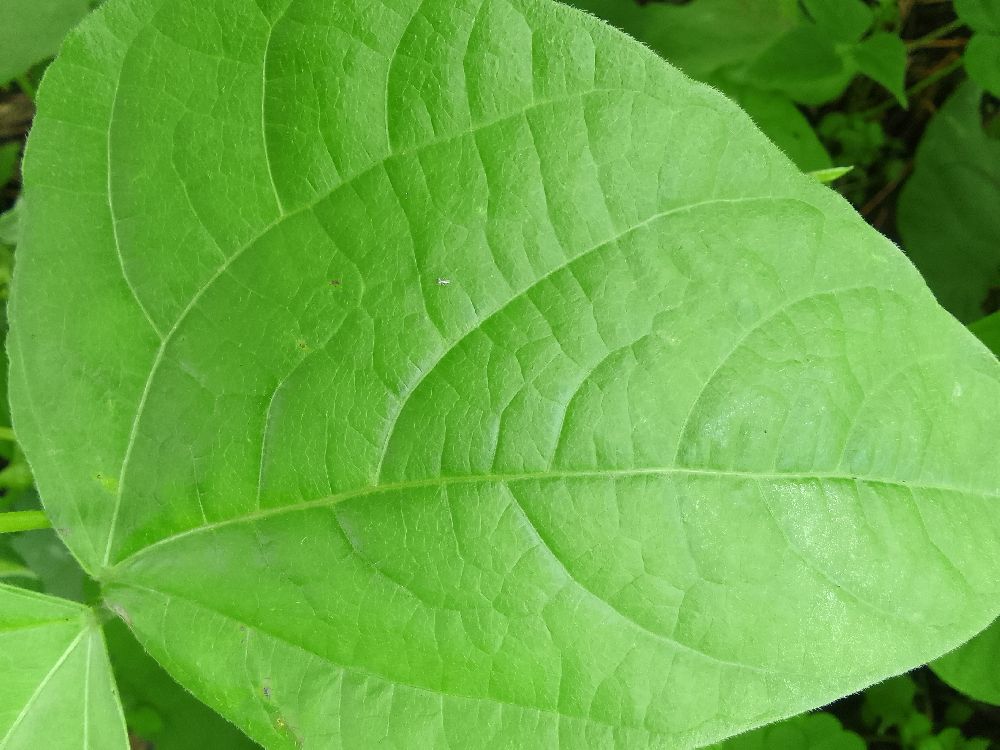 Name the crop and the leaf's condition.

common bean, healthy
